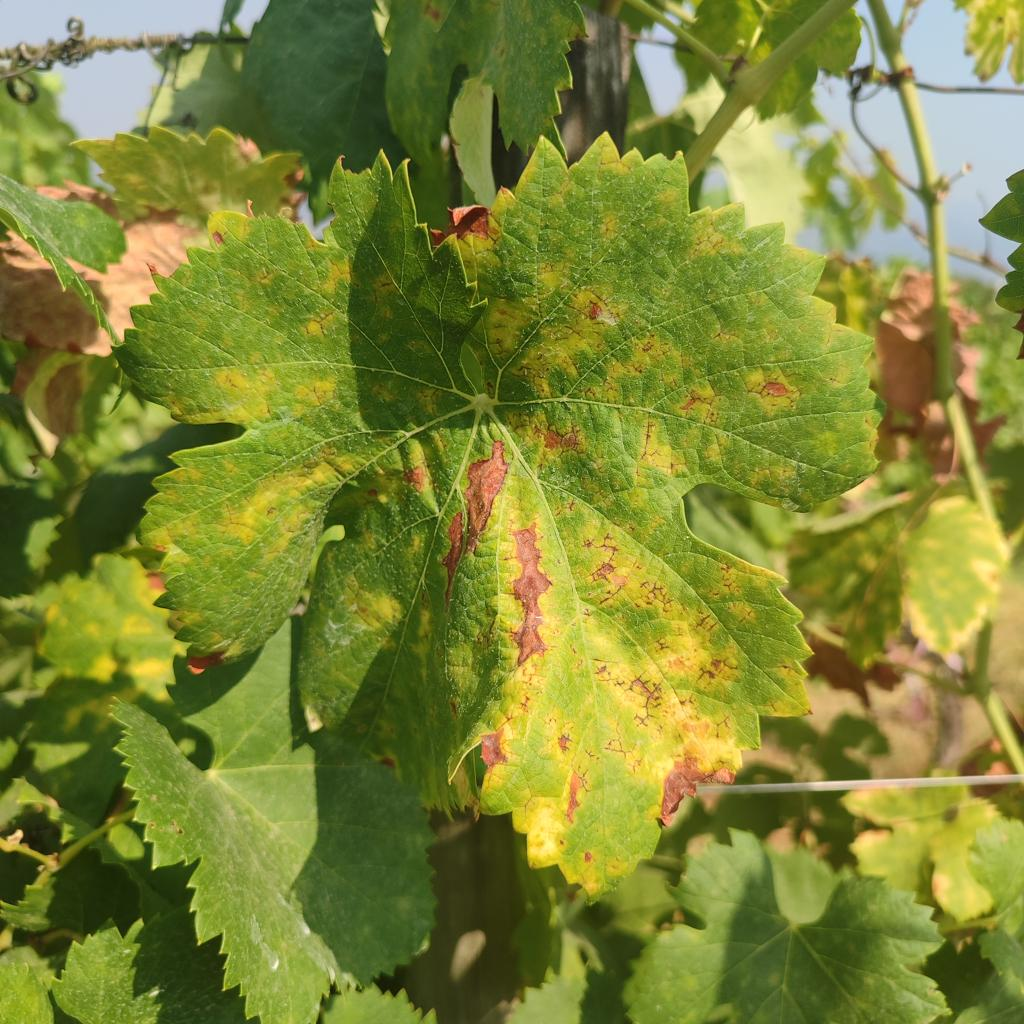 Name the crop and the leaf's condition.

grapevine, esca complex
